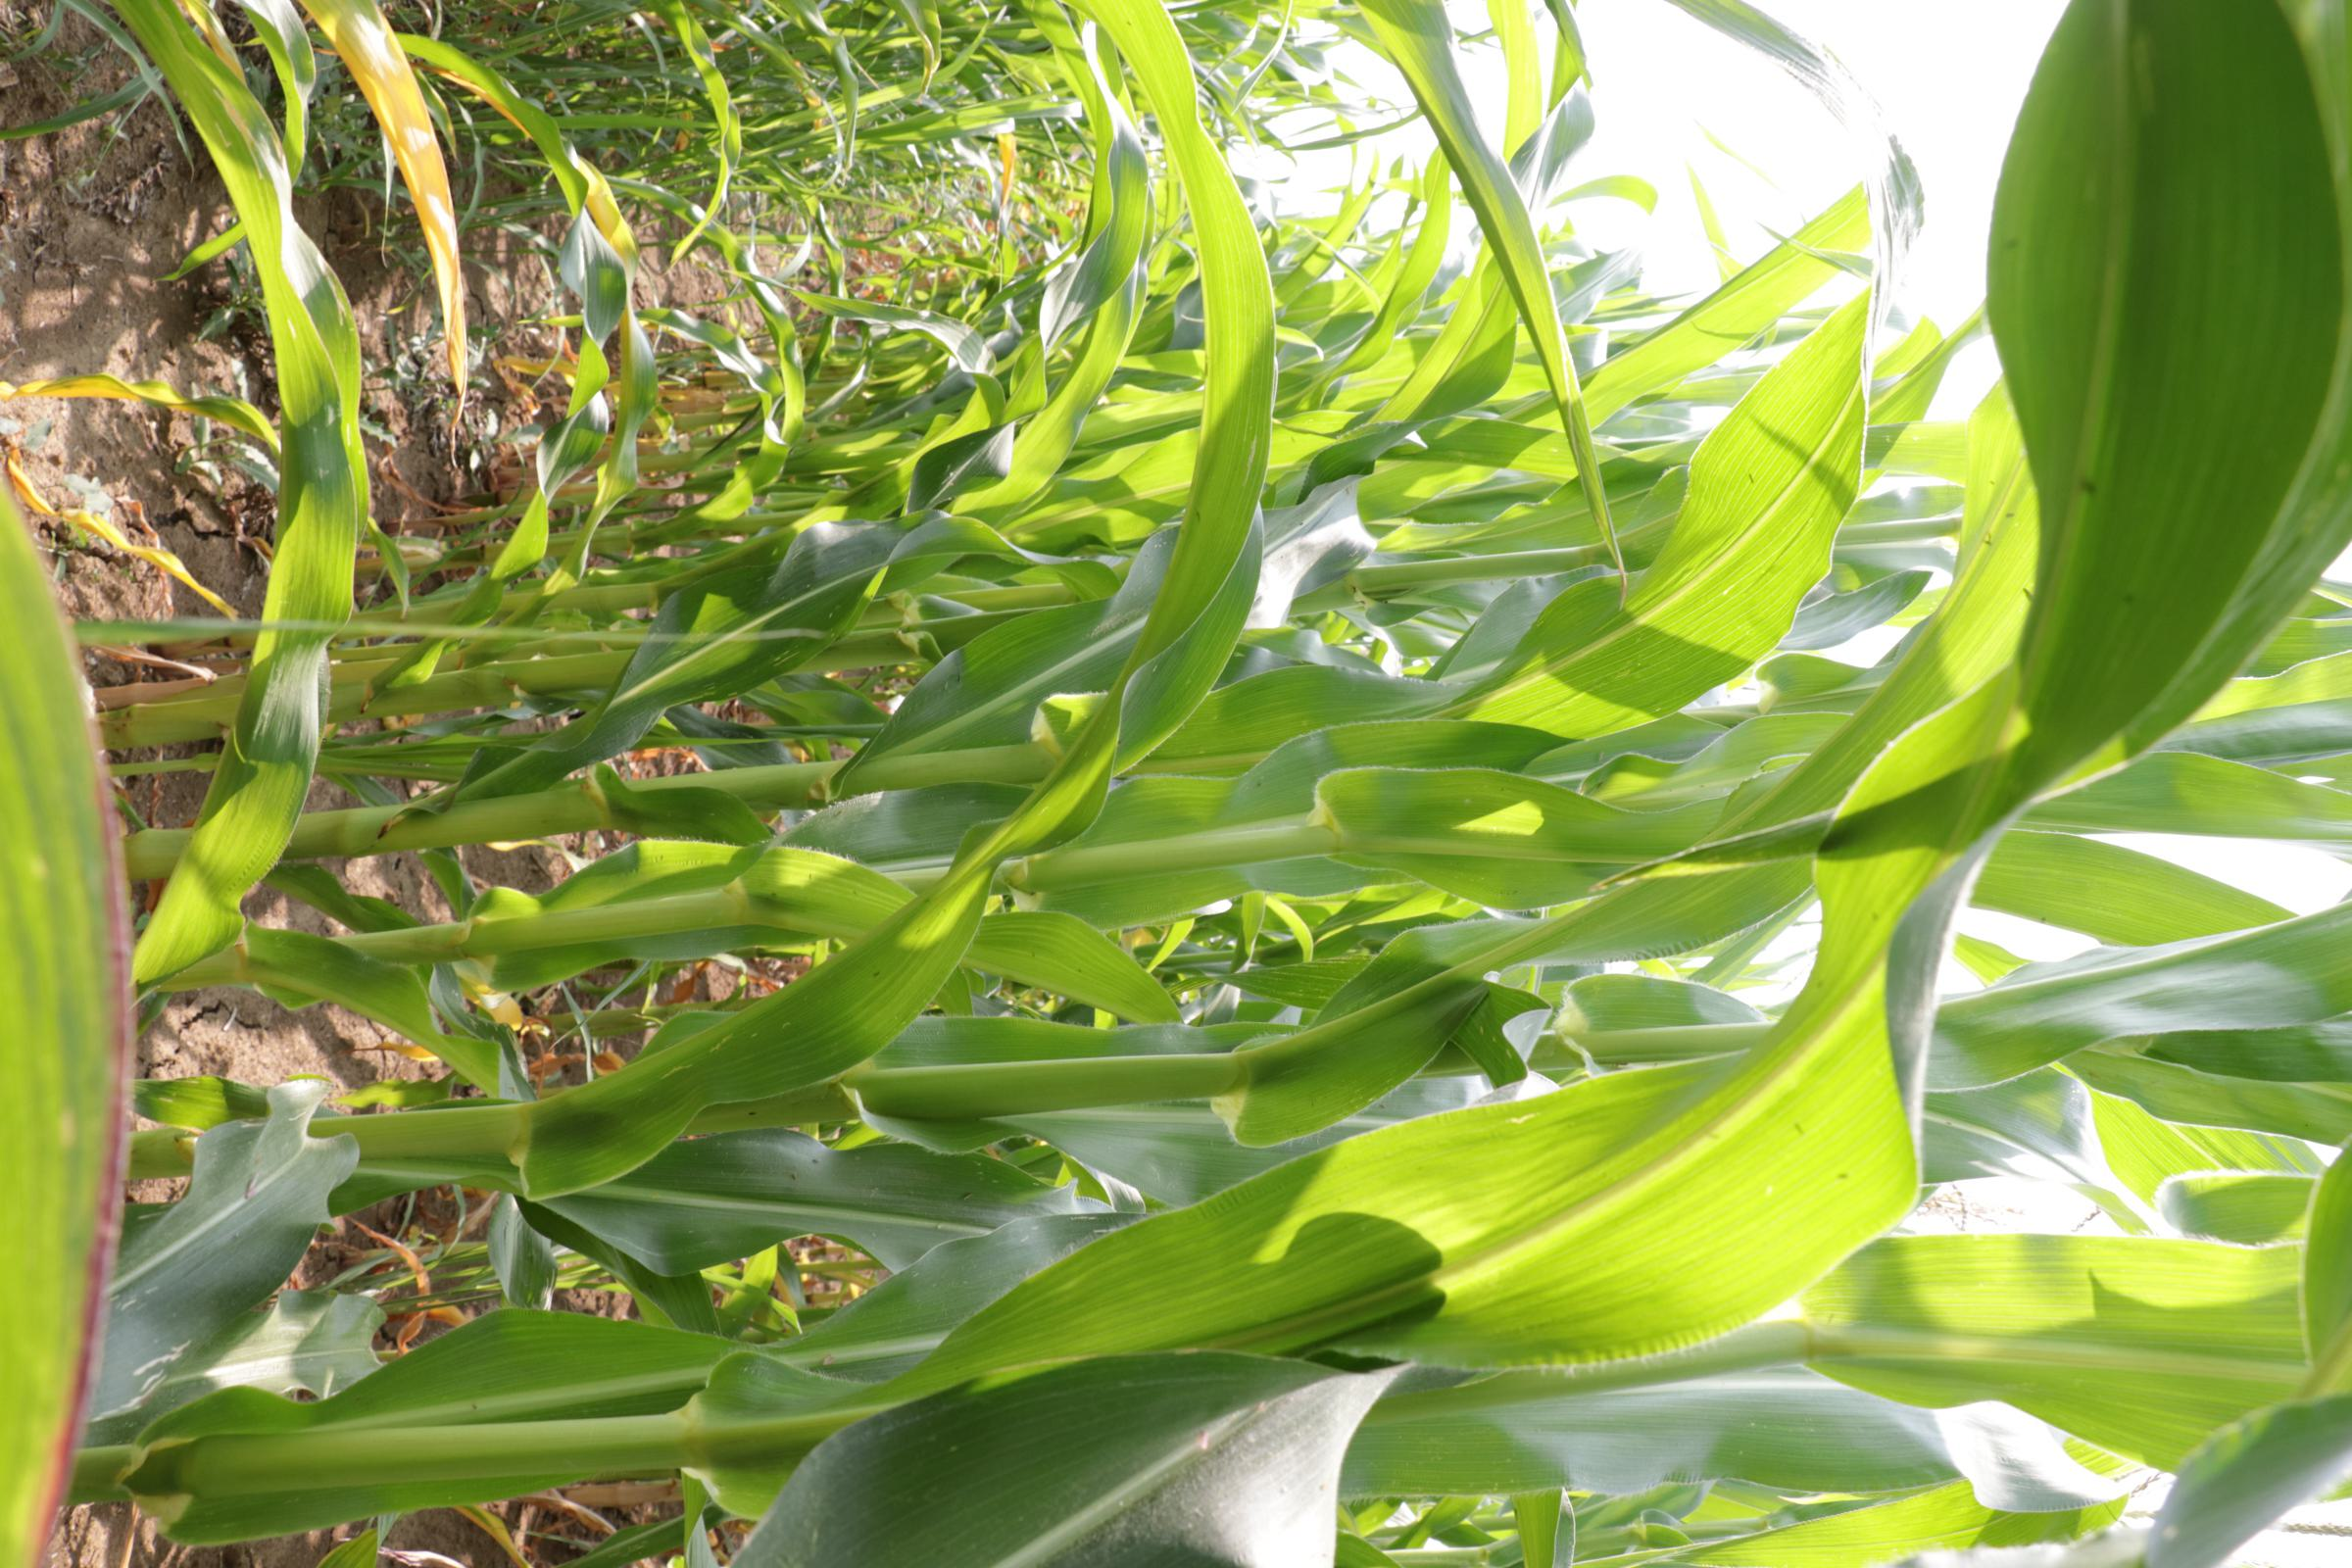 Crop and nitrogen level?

maize, no added nitrogen
